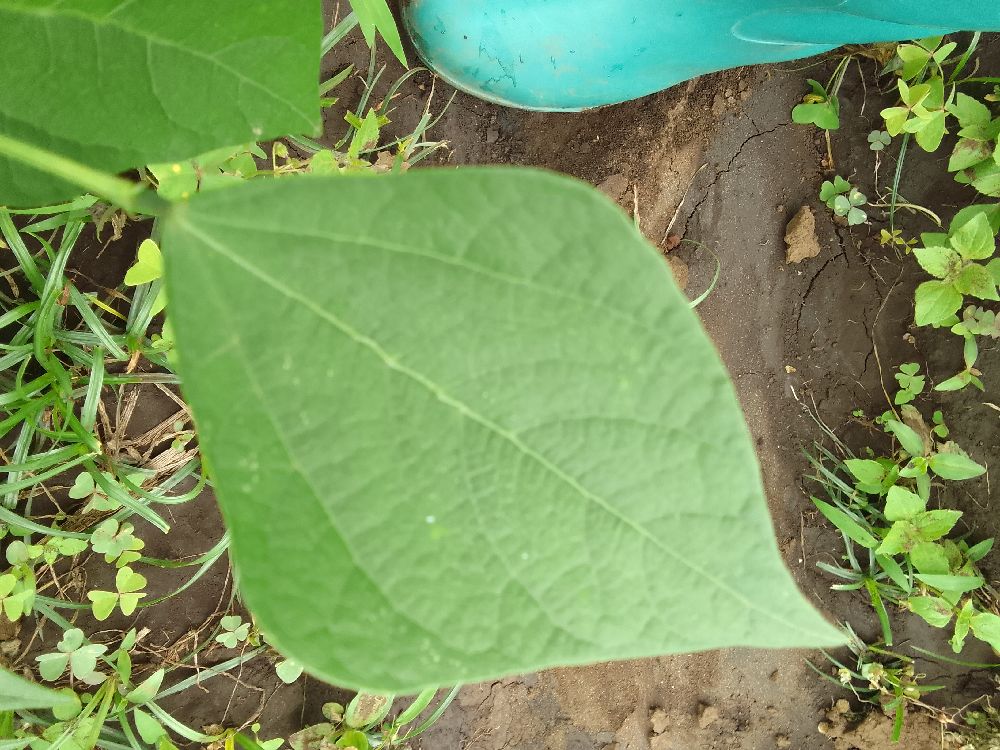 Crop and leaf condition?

common bean, healthy
